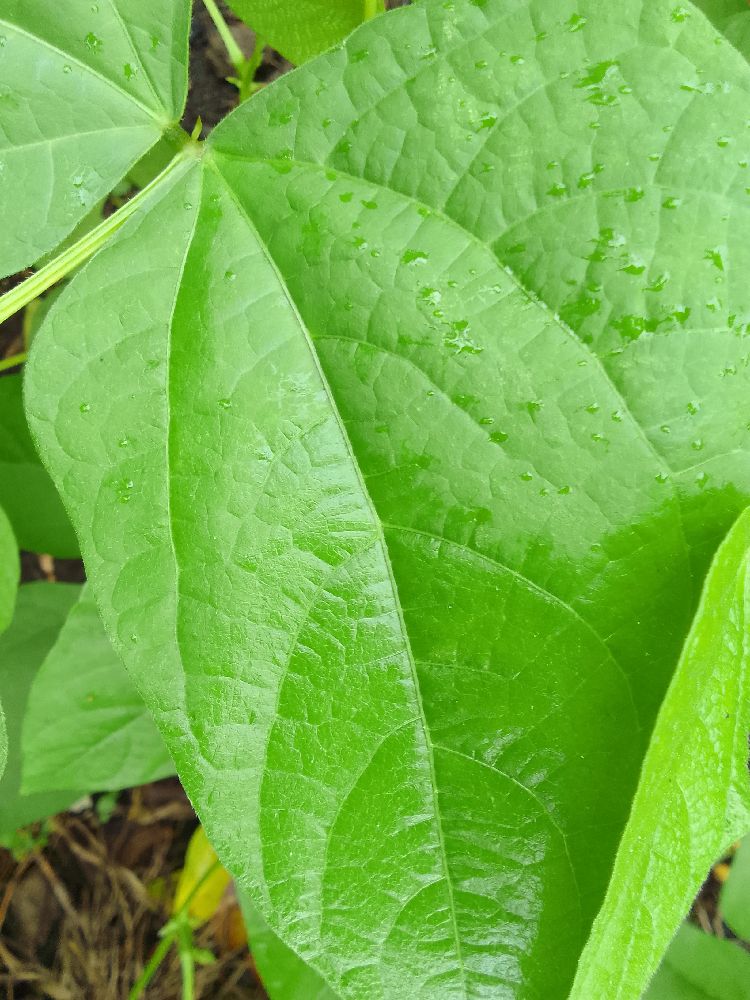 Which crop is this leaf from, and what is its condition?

common bean, healthy
